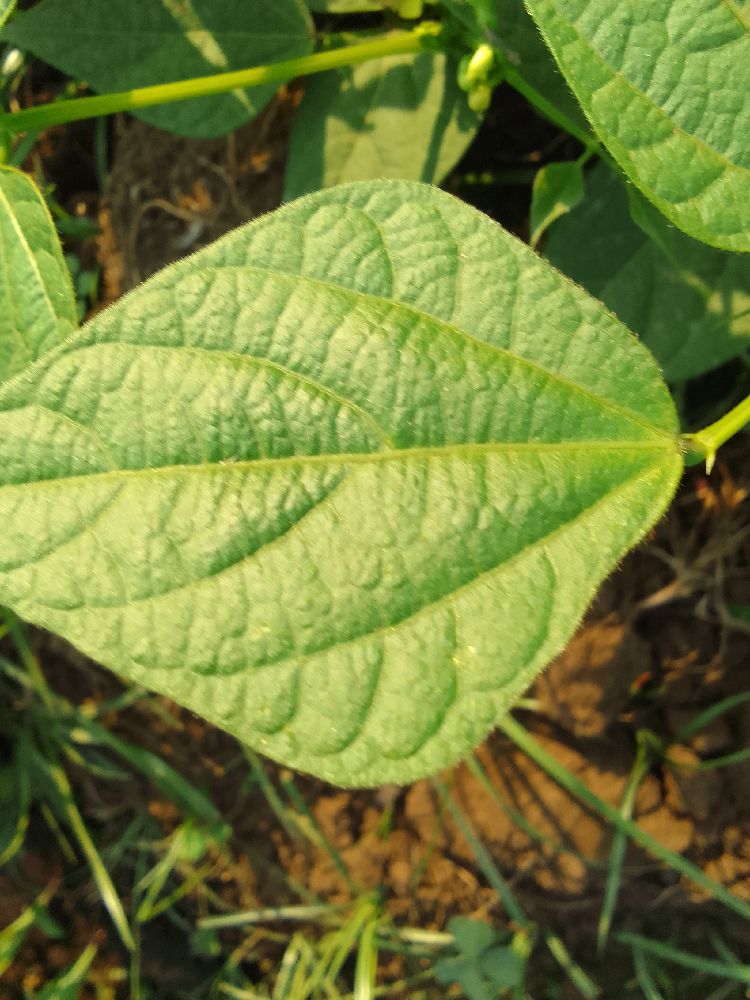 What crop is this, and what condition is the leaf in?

common bean, healthy
